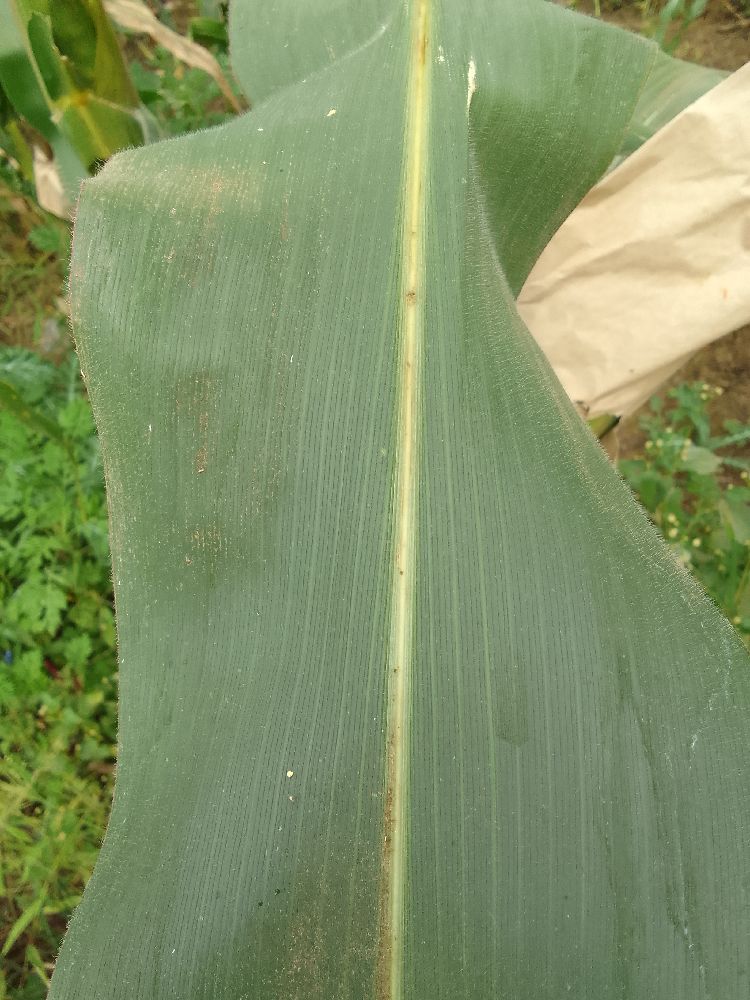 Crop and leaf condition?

maize, healthy
